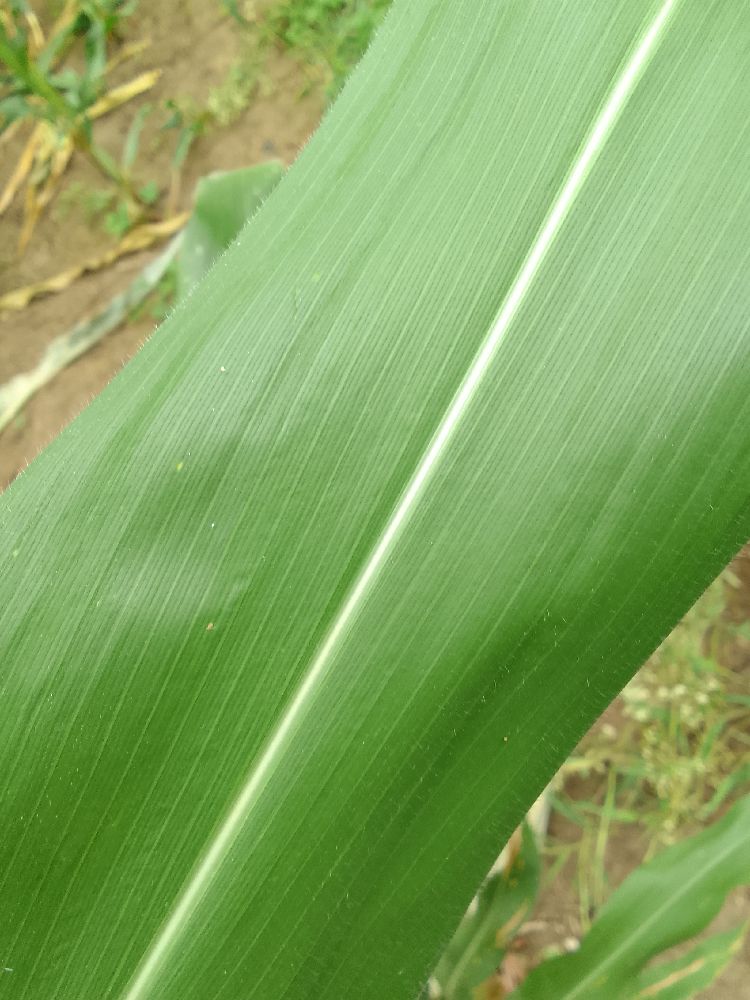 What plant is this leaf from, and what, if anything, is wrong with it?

maize, healthy
